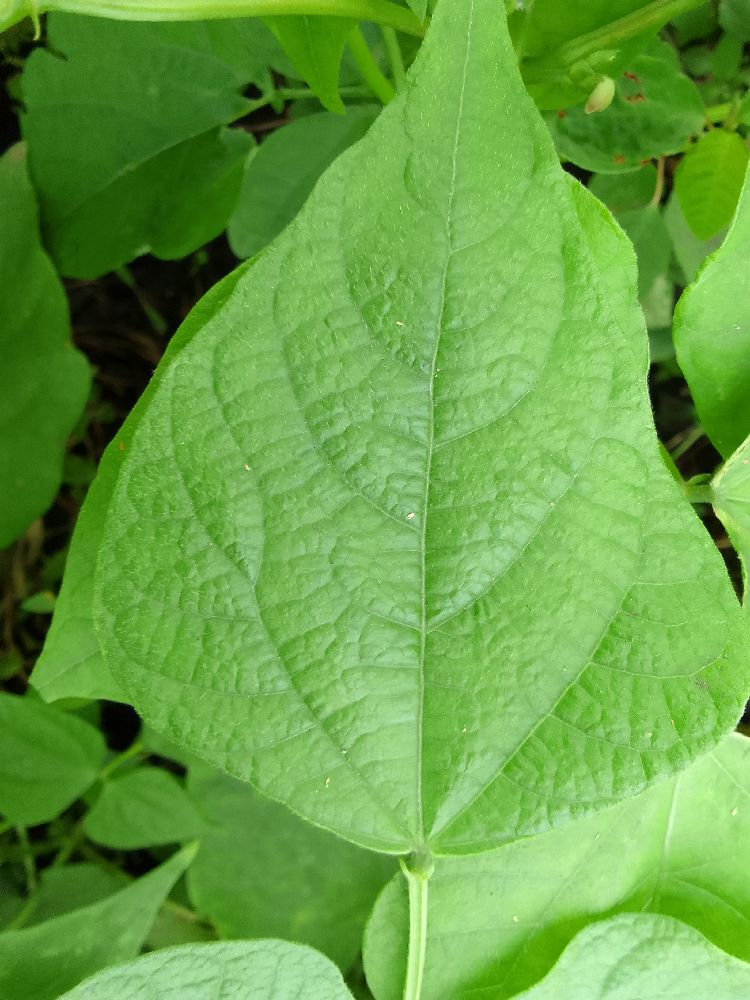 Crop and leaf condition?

common bean, healthy
